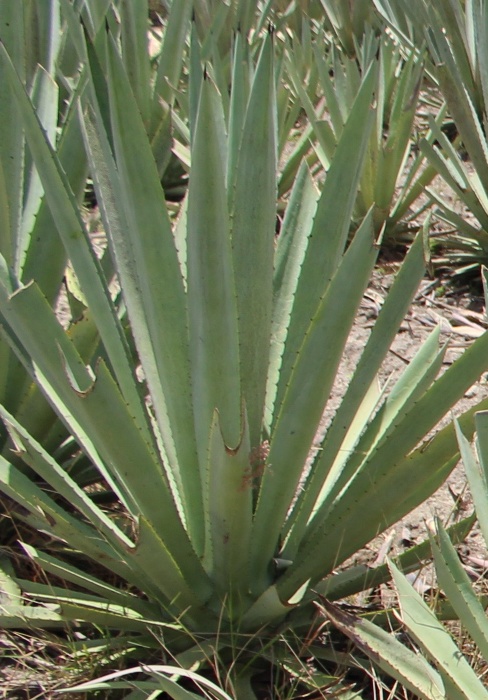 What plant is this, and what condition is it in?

agave, healthy
